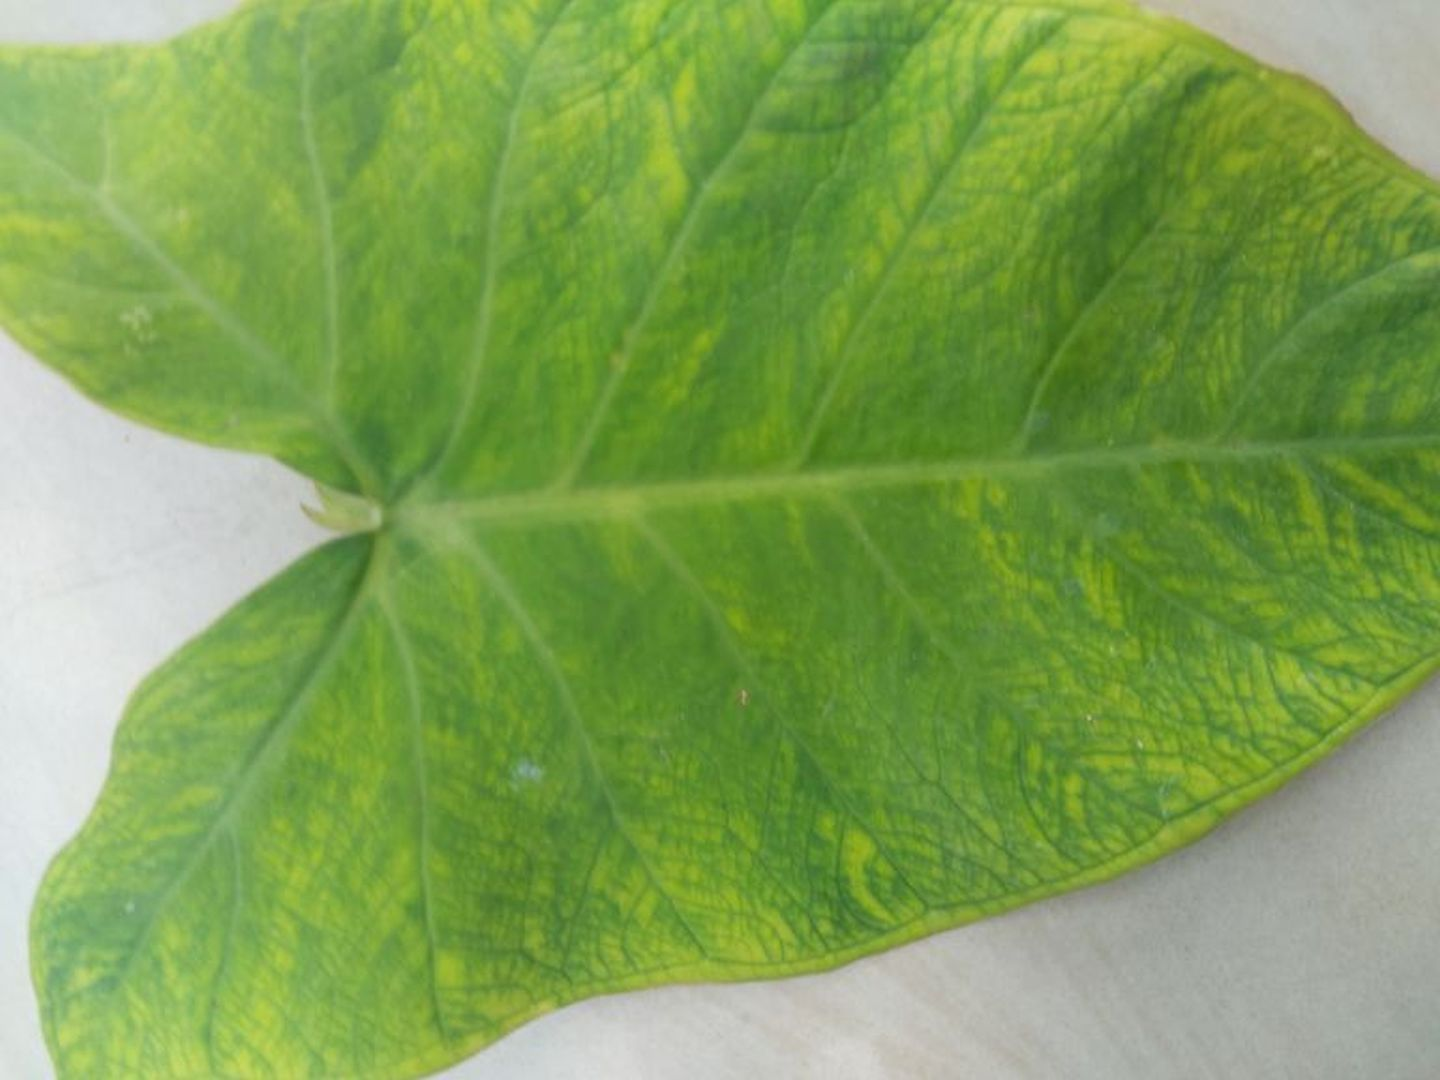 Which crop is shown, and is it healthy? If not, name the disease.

taro, mosaic
